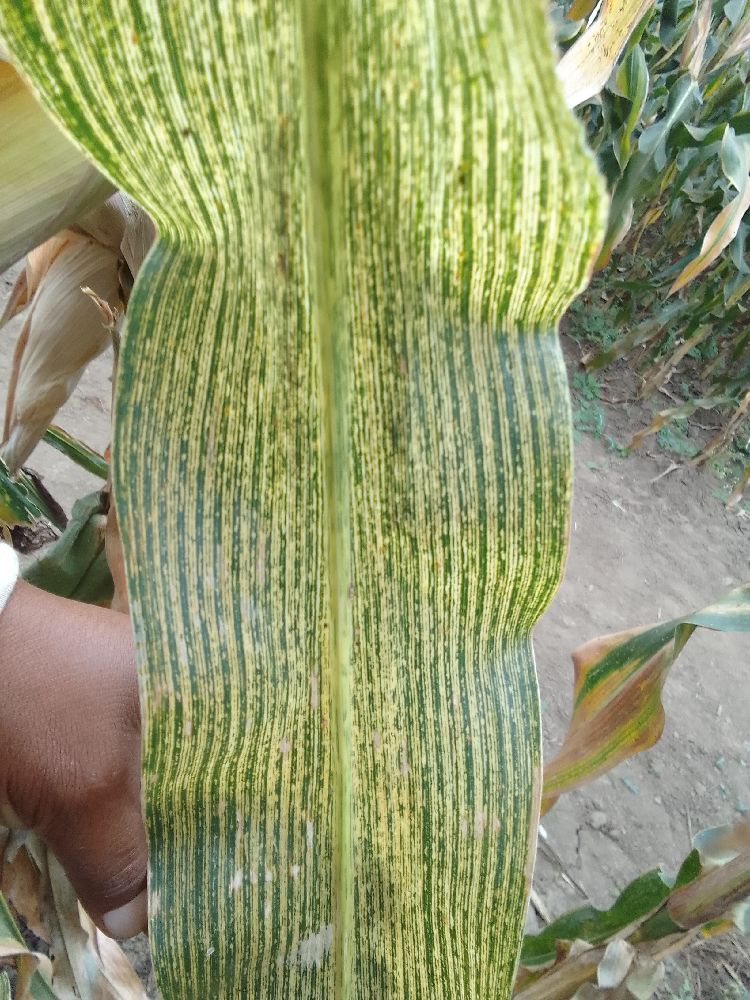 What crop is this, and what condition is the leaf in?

maize, maize streak virus
